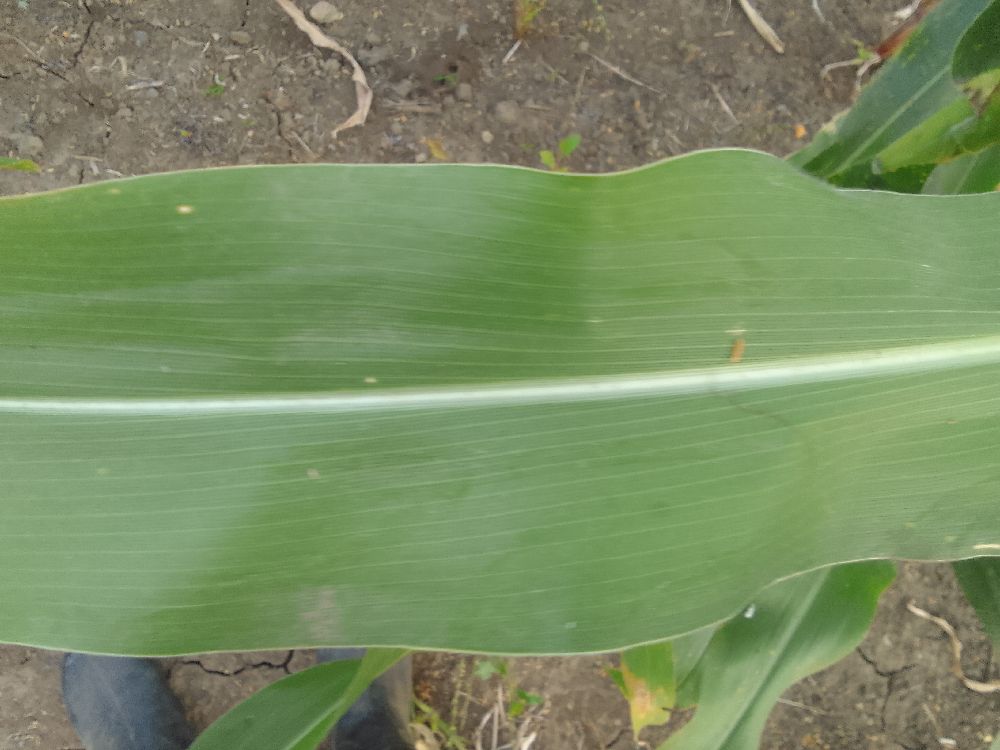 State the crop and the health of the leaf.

maize, healthy
